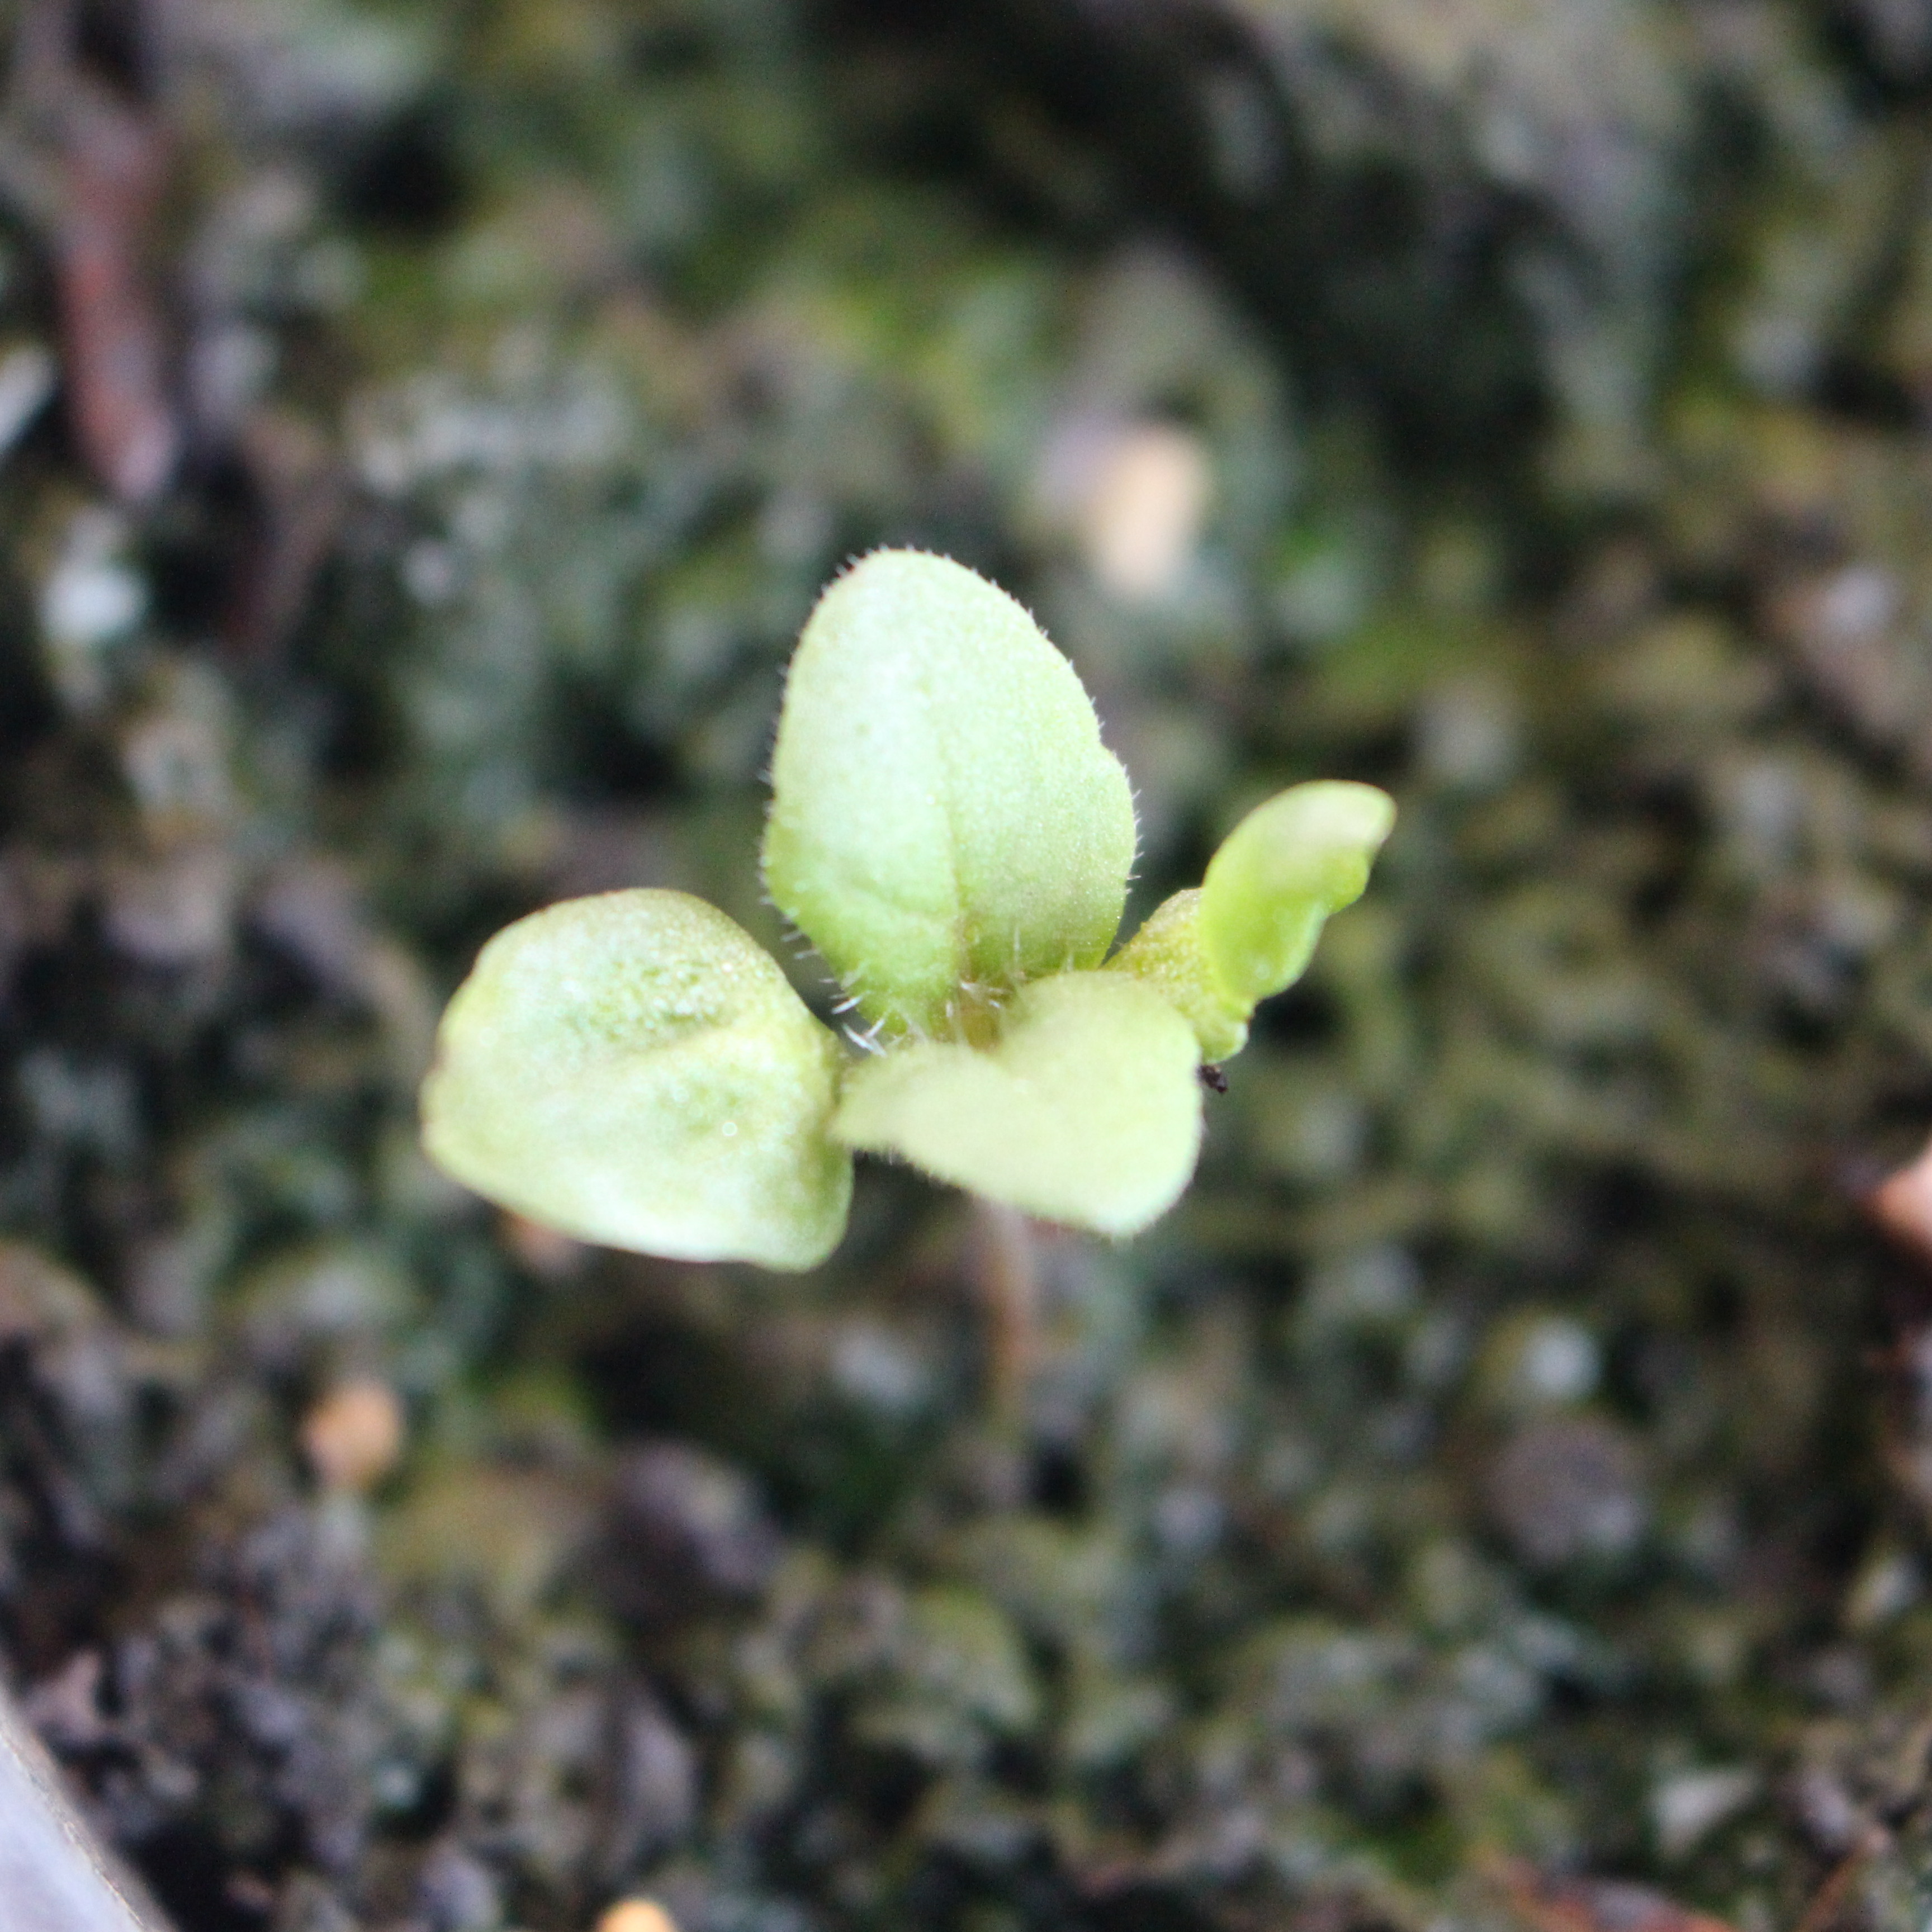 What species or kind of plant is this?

Veronica persica
